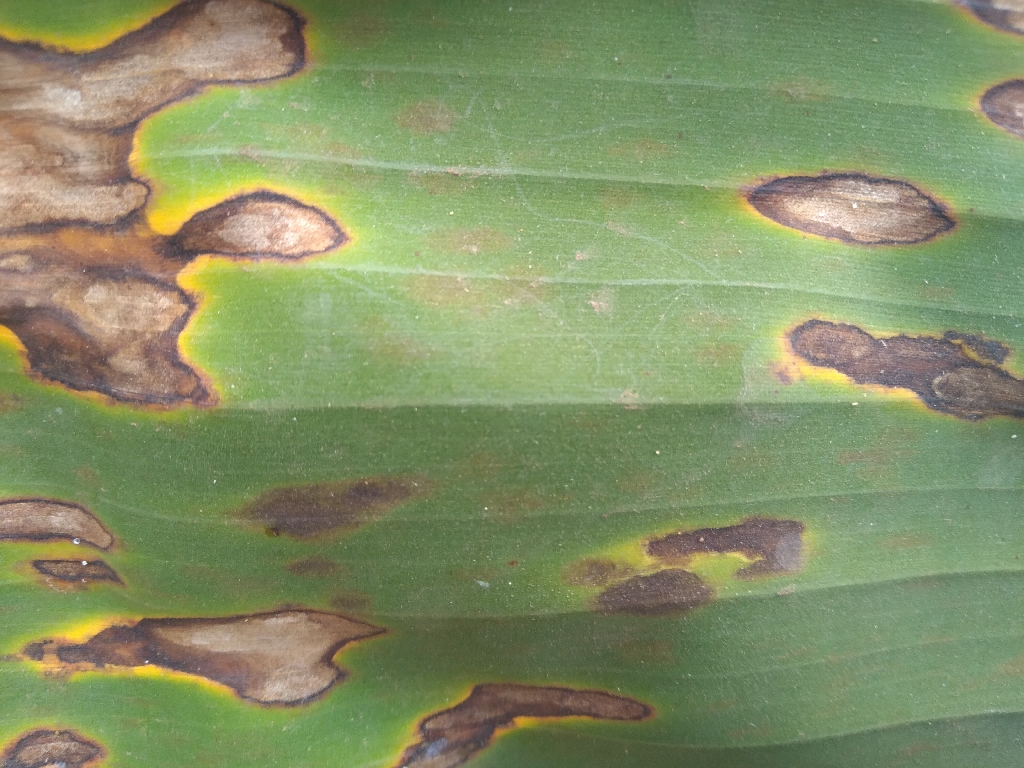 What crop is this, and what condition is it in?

banana, black sigatoka
